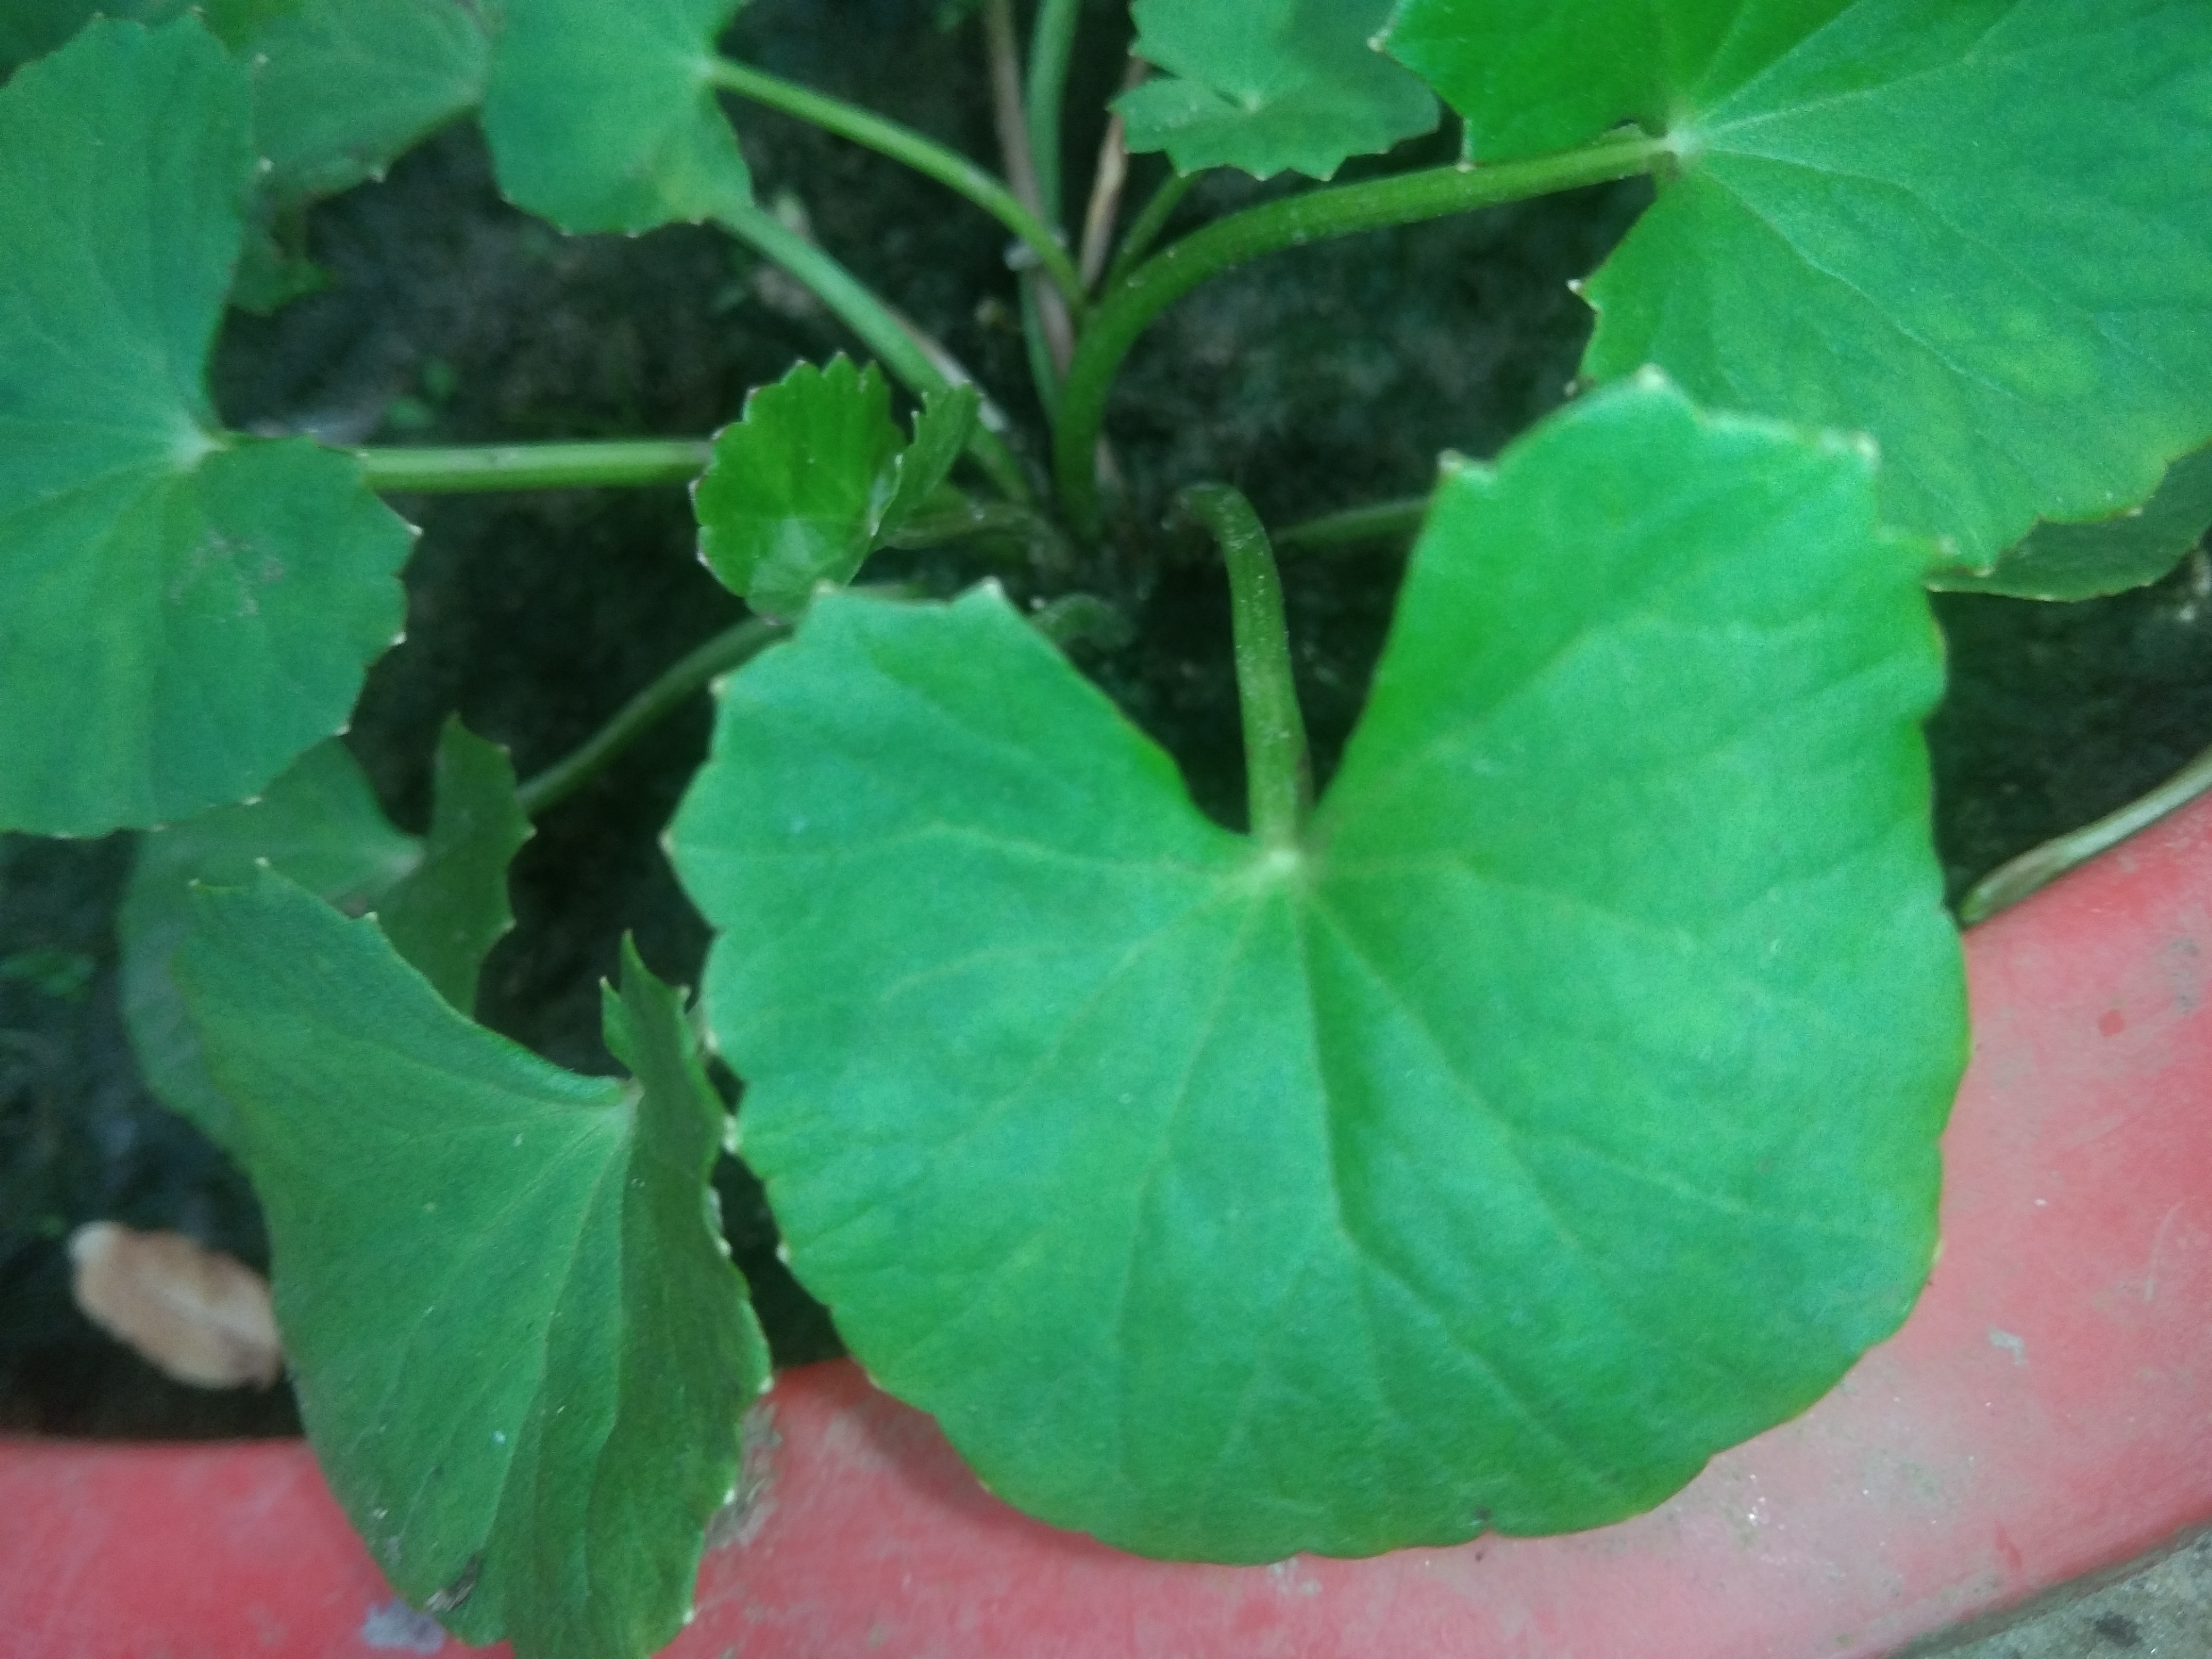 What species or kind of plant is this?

thankuni
